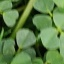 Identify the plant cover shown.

unstructured weed
